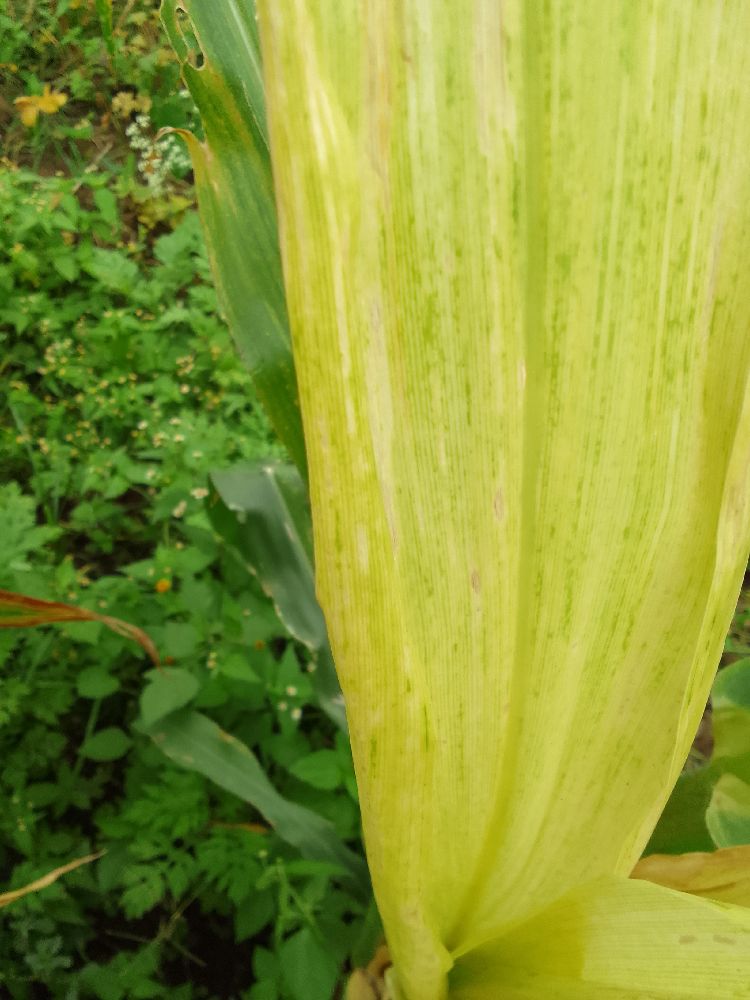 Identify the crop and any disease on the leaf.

maize, maize lethal necrosis
